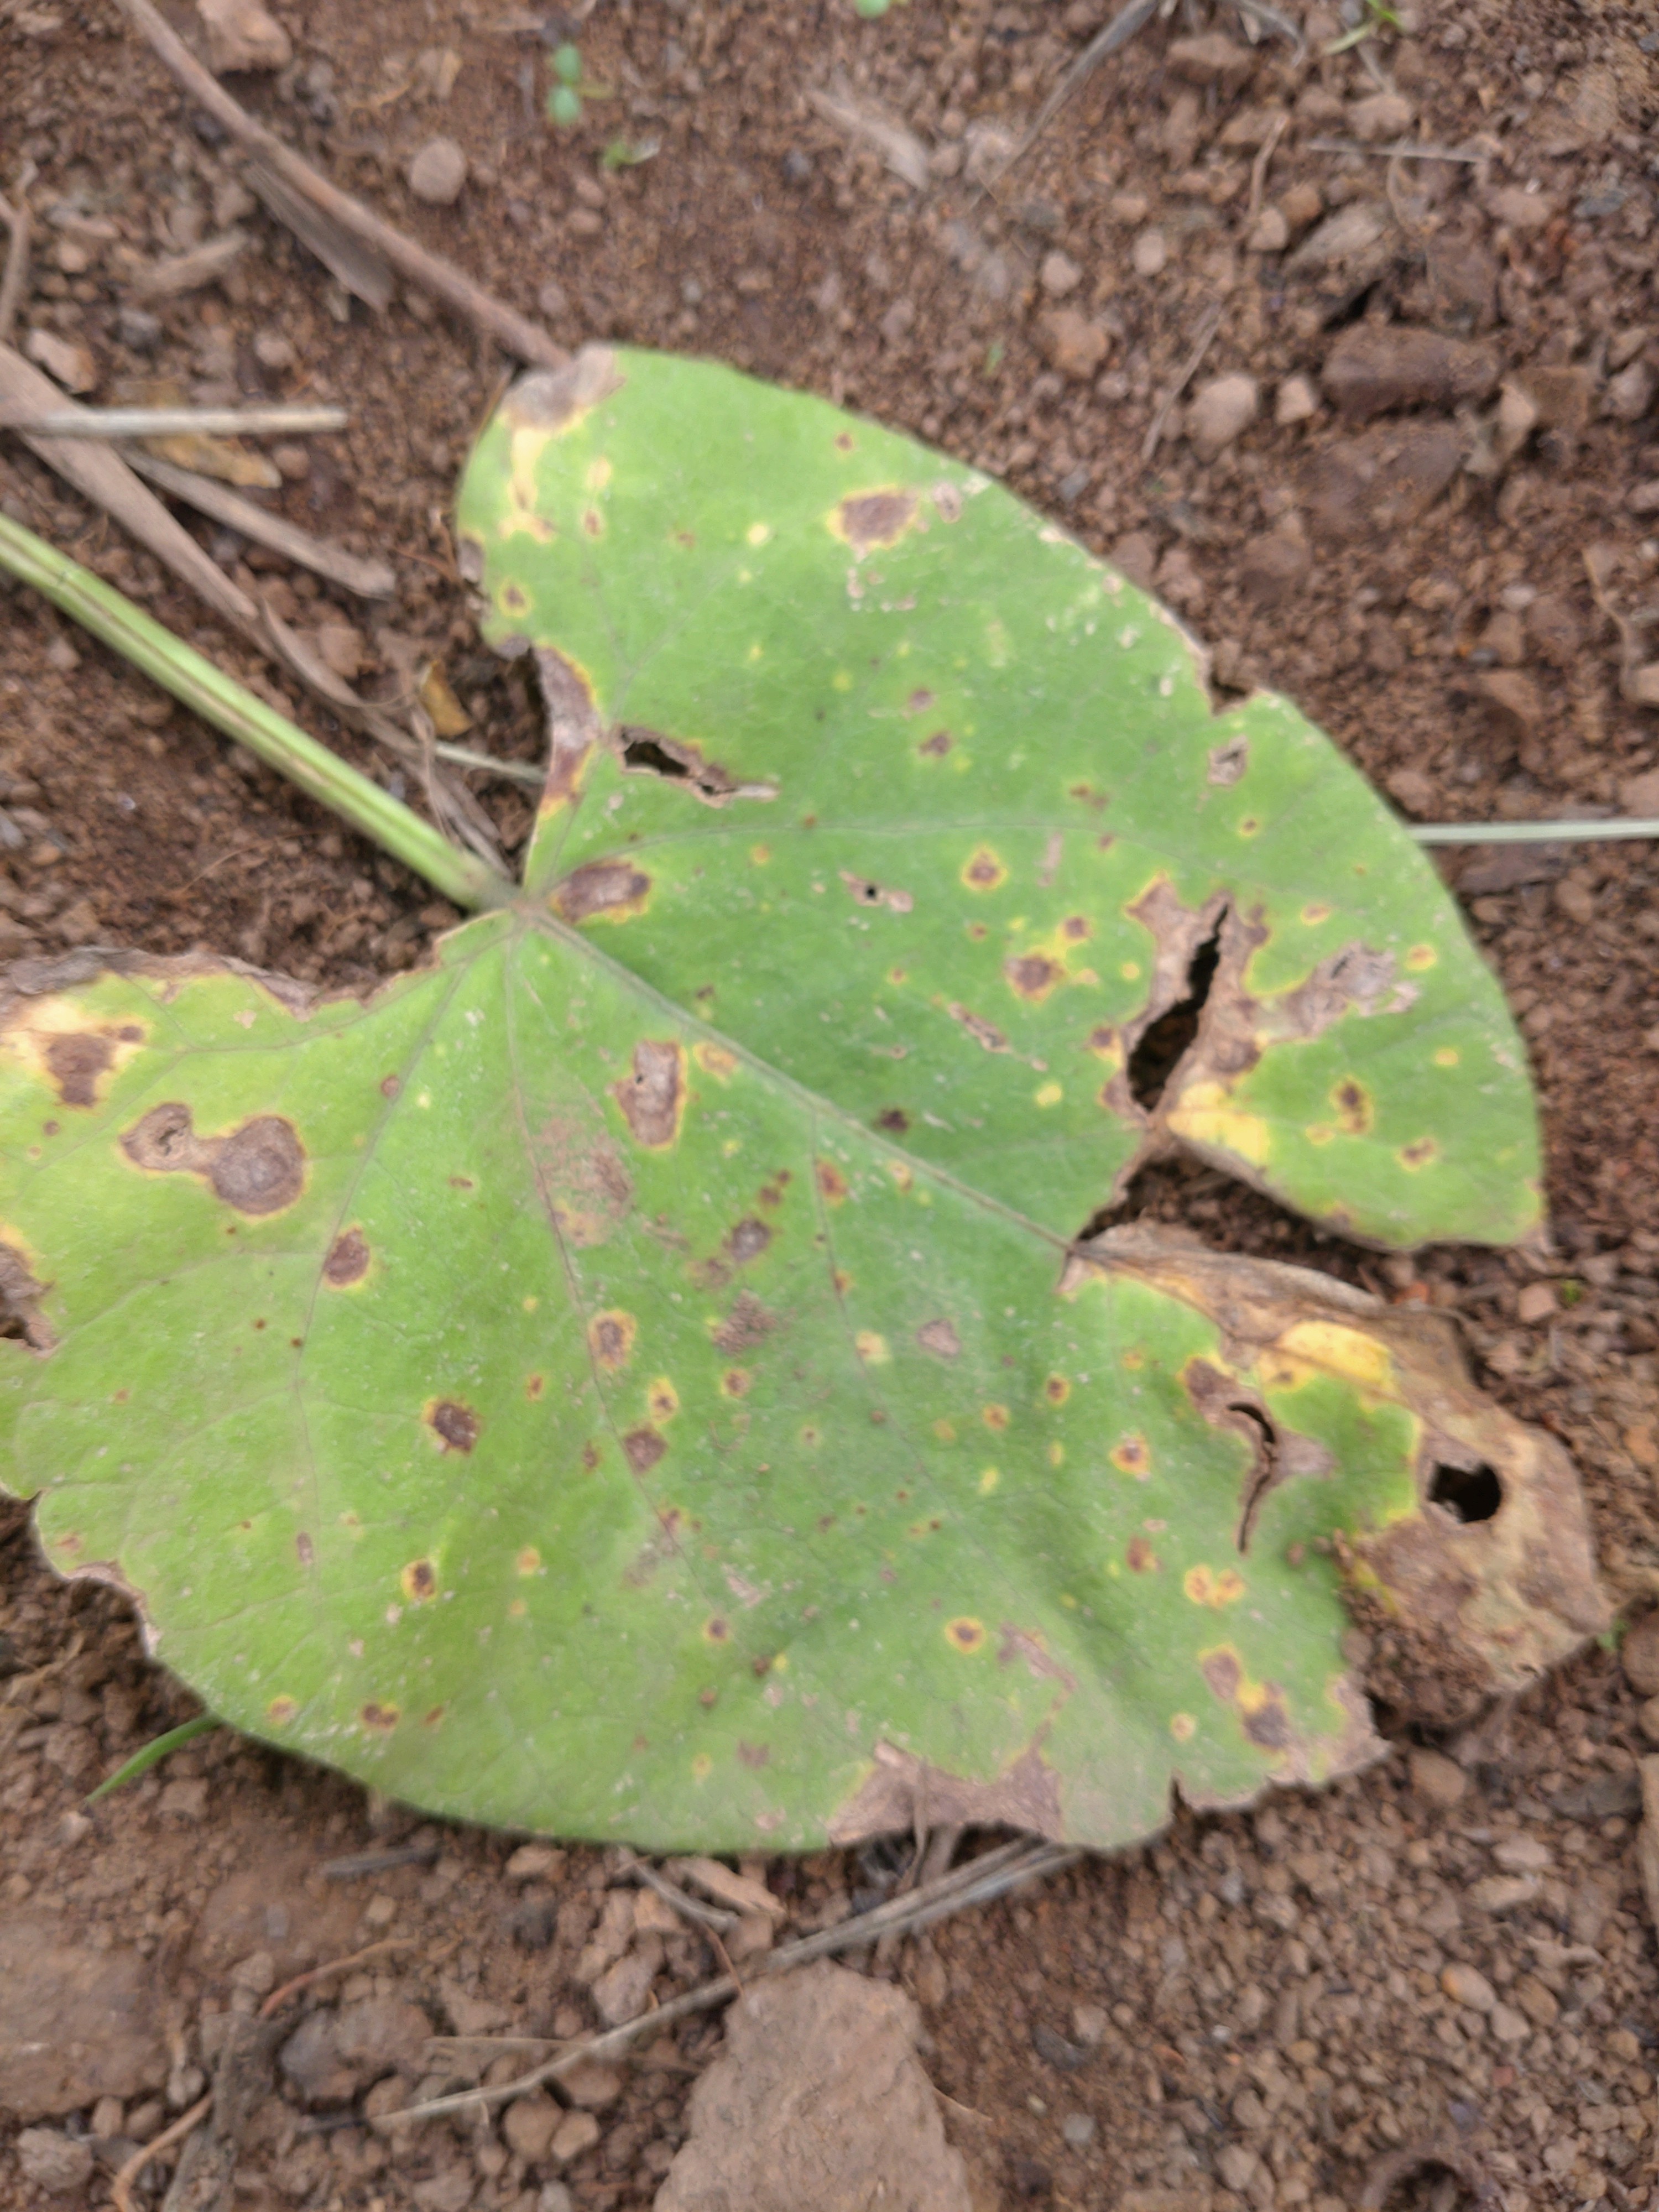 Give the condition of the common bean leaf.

rust
